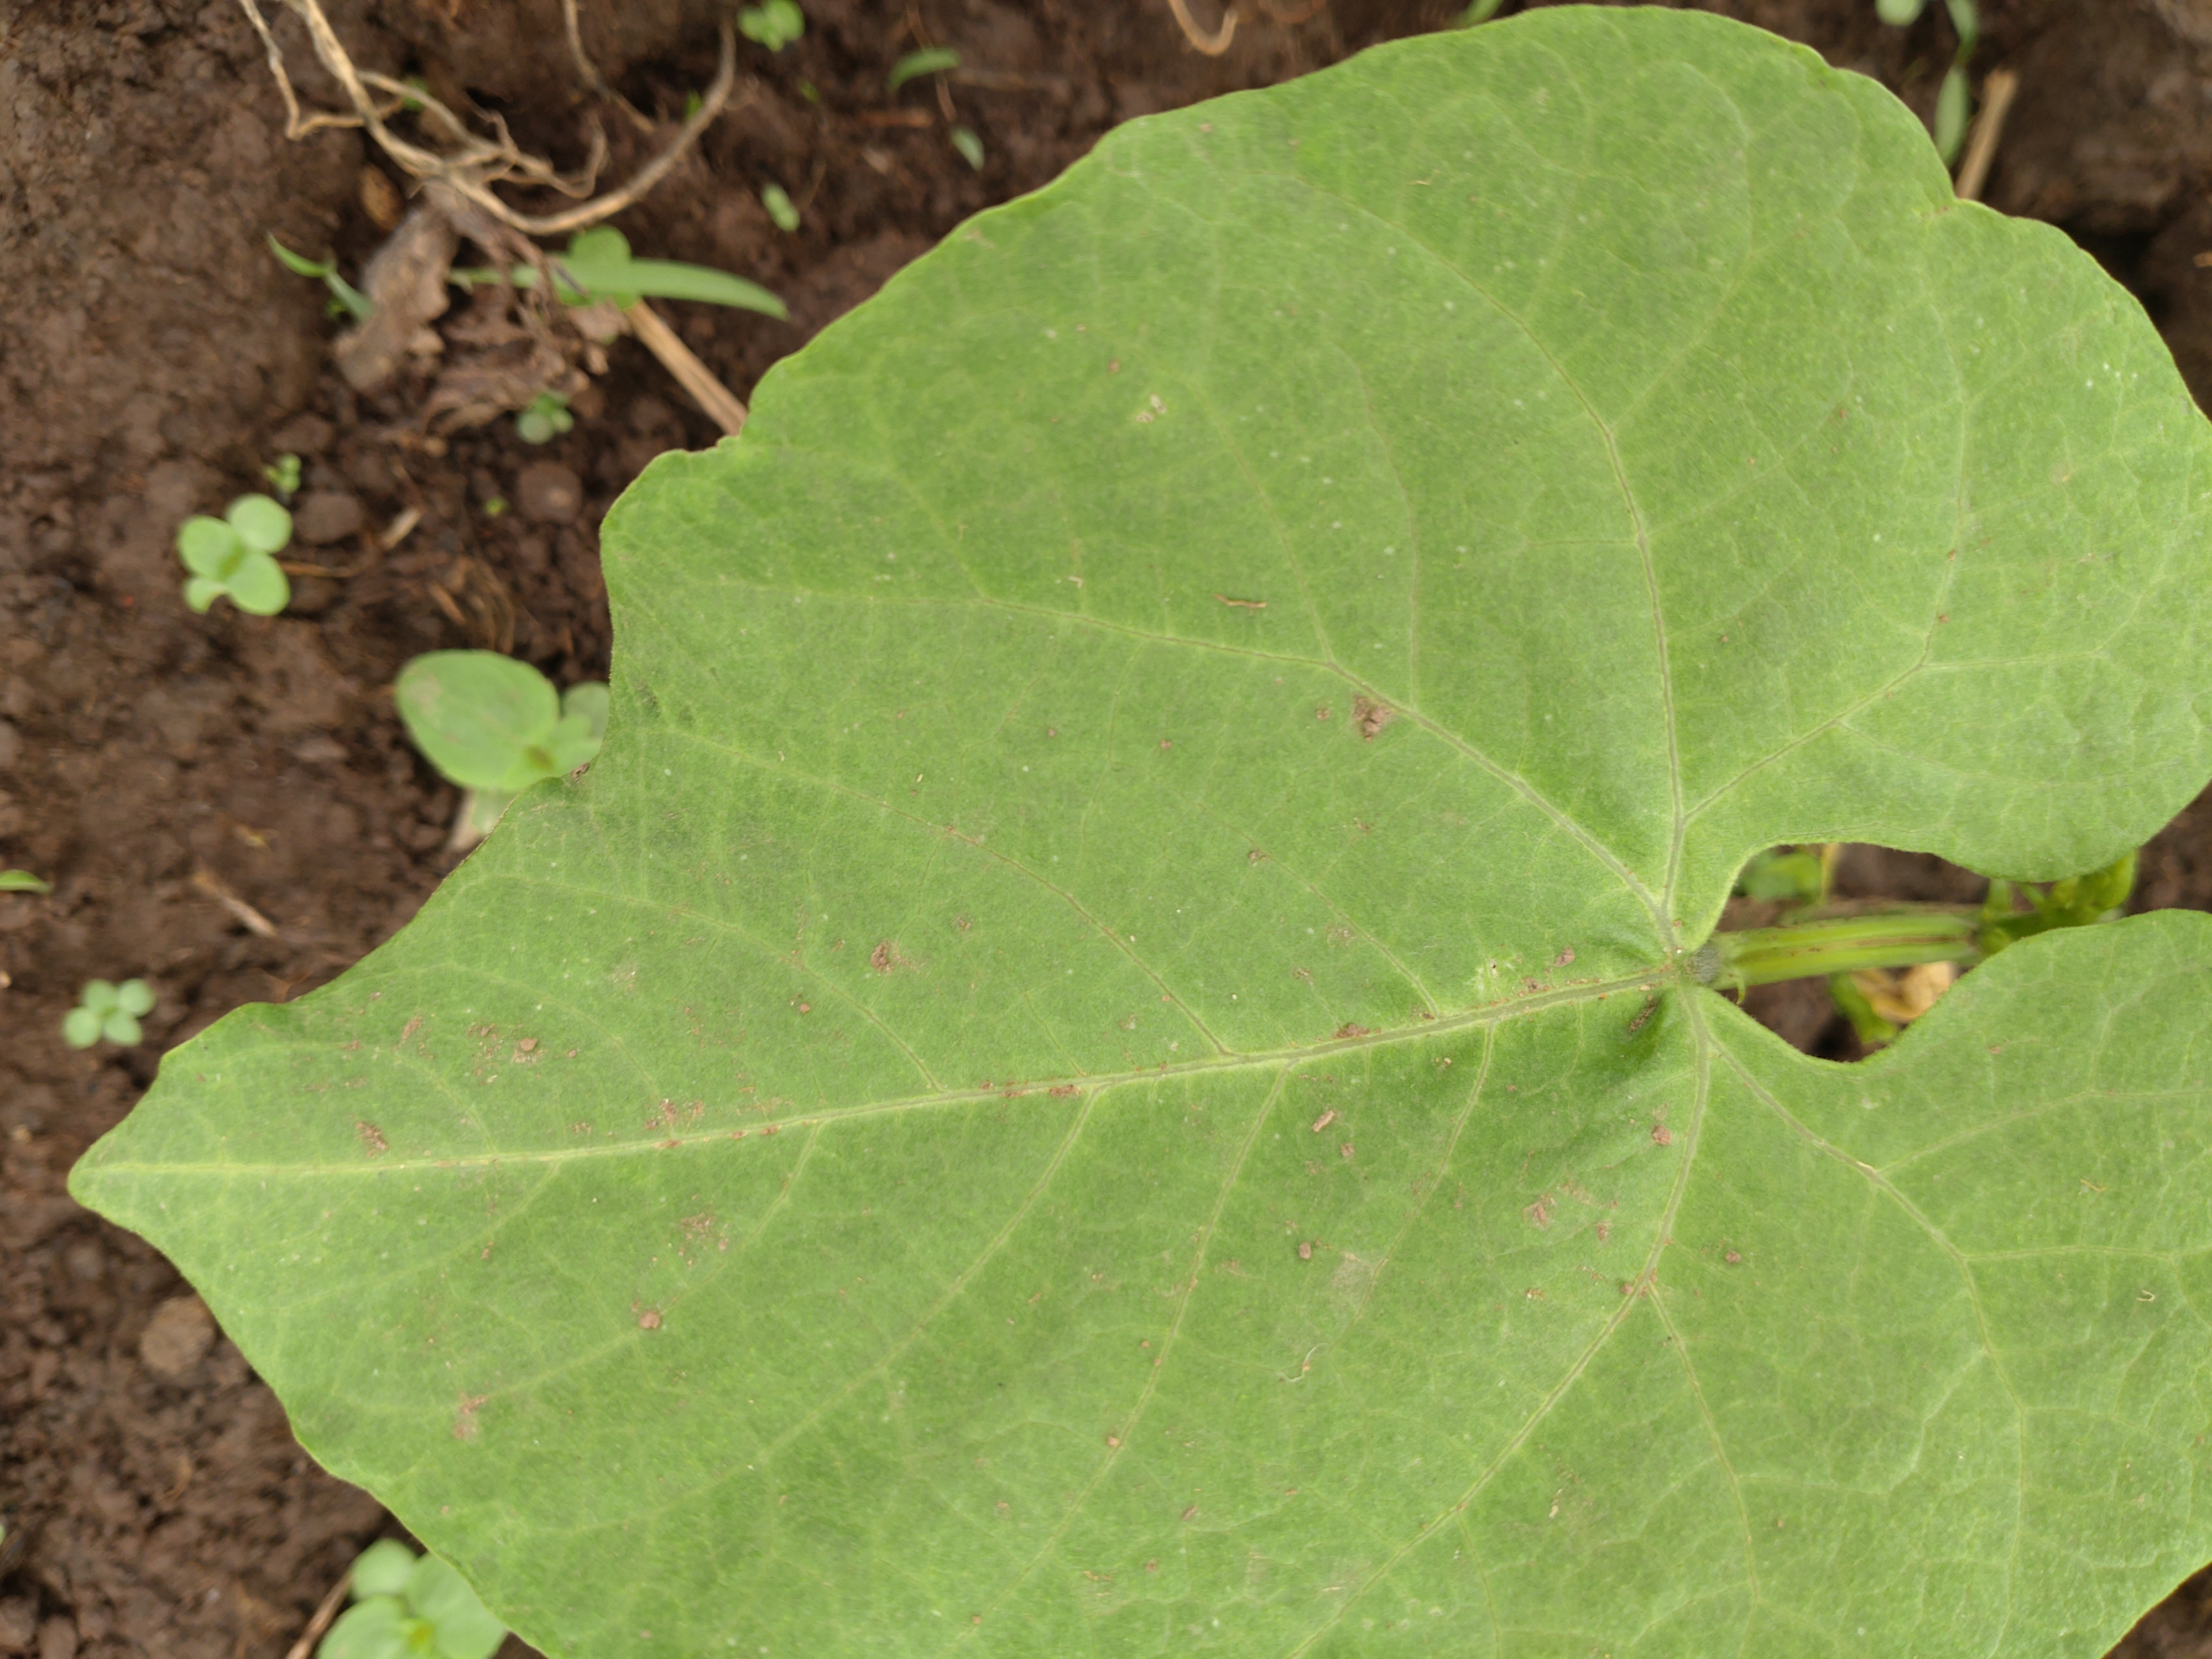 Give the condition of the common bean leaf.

healthy
